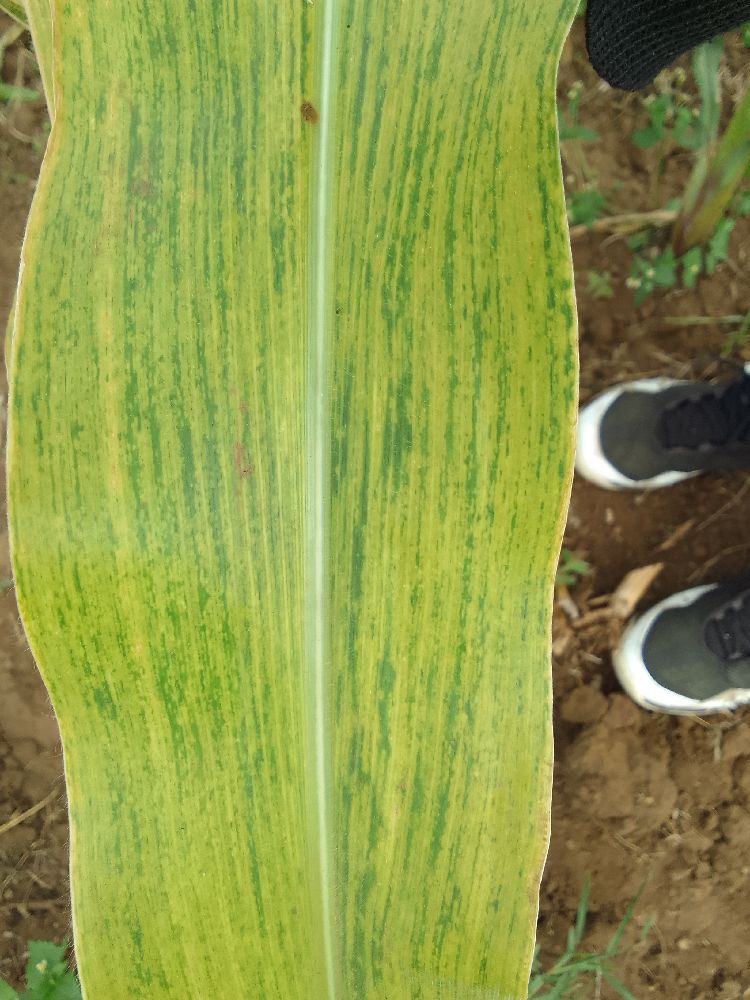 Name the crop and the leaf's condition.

maize, maize lethal necrosis
